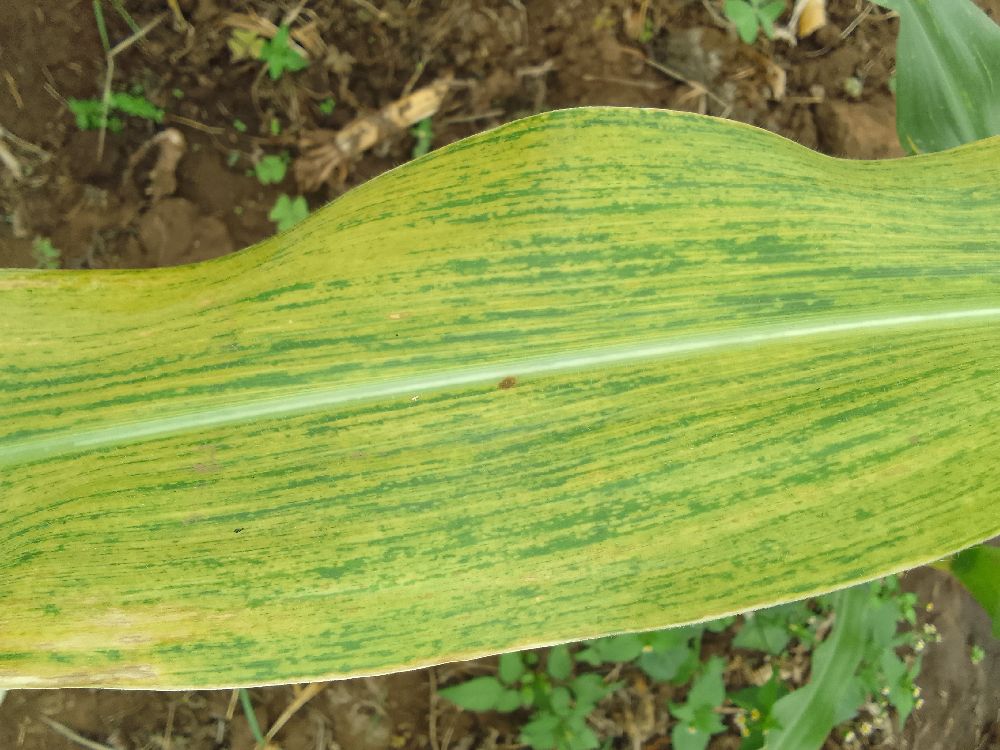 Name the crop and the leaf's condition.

maize, maize lethal necrosis
